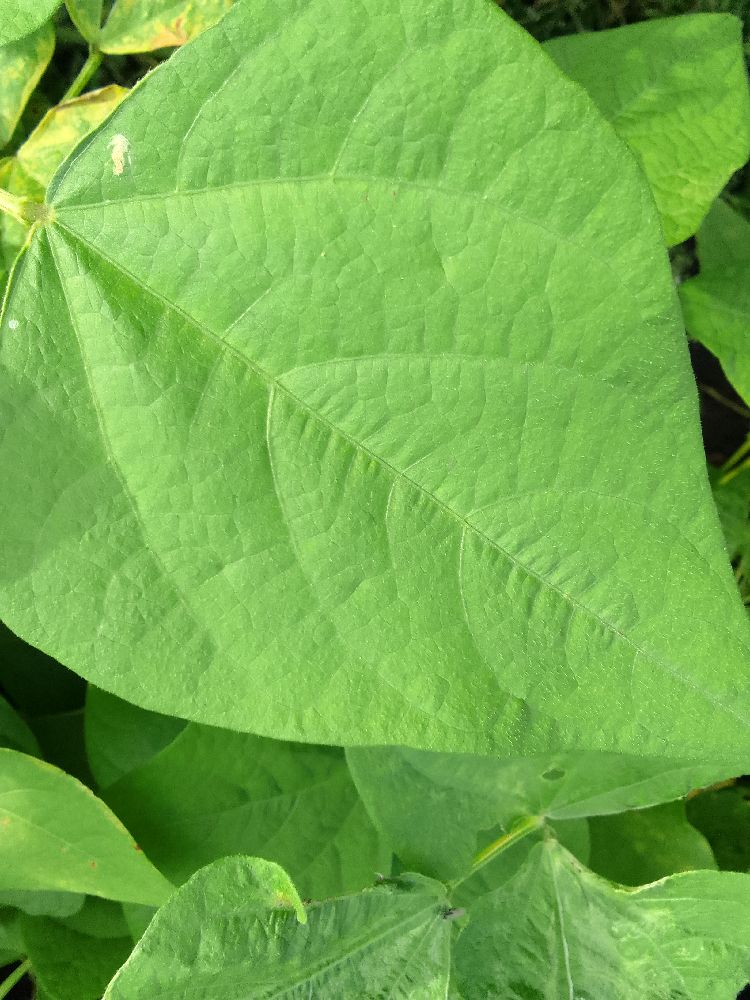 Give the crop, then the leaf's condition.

common bean, healthy
